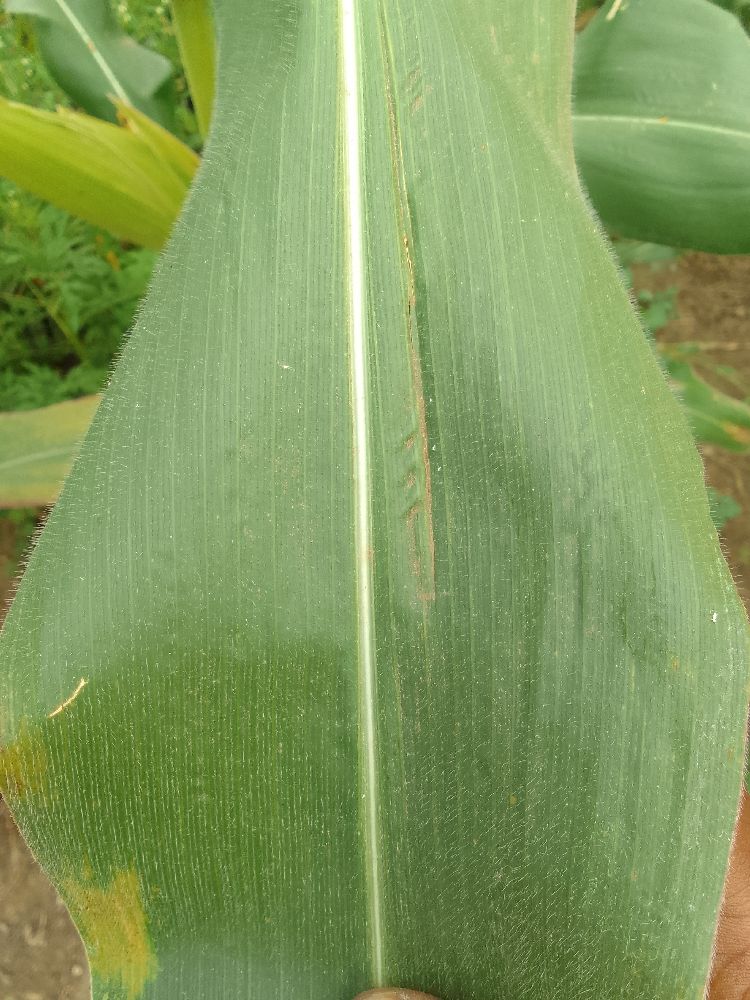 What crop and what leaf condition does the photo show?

maize, healthy
